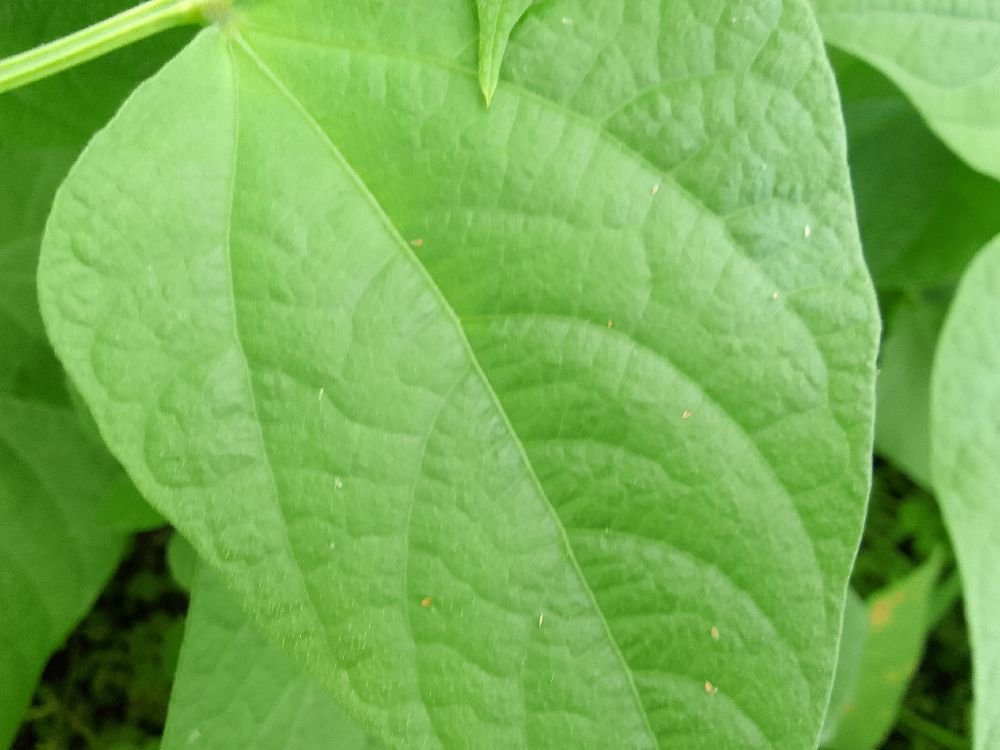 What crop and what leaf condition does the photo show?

common bean, healthy
